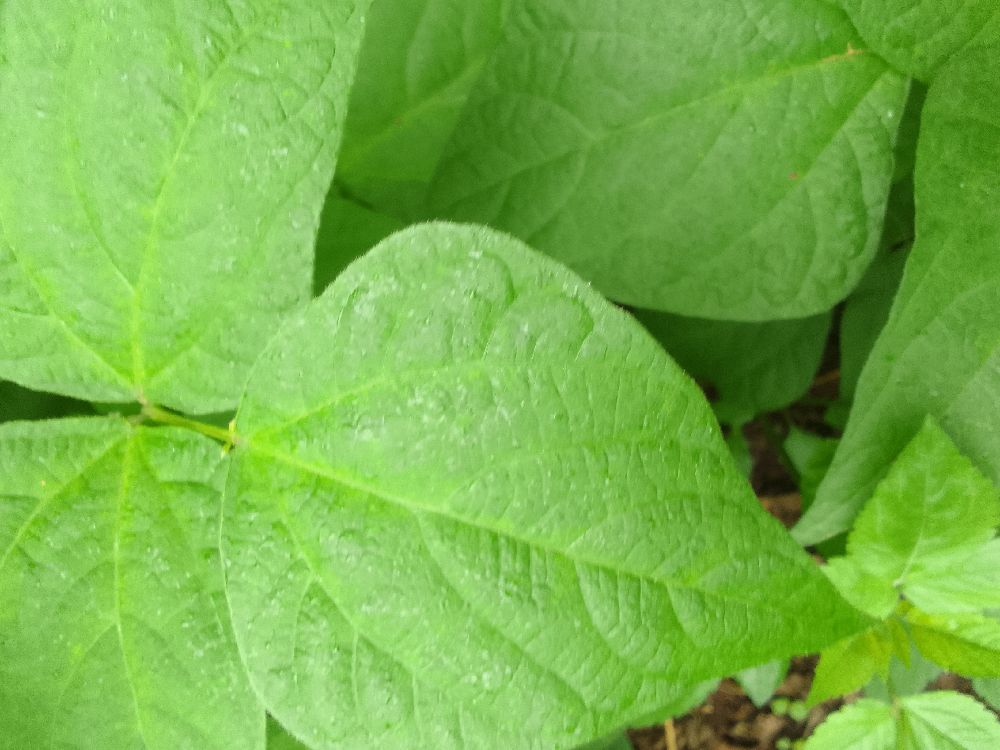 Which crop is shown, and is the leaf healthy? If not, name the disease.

common bean, healthy
